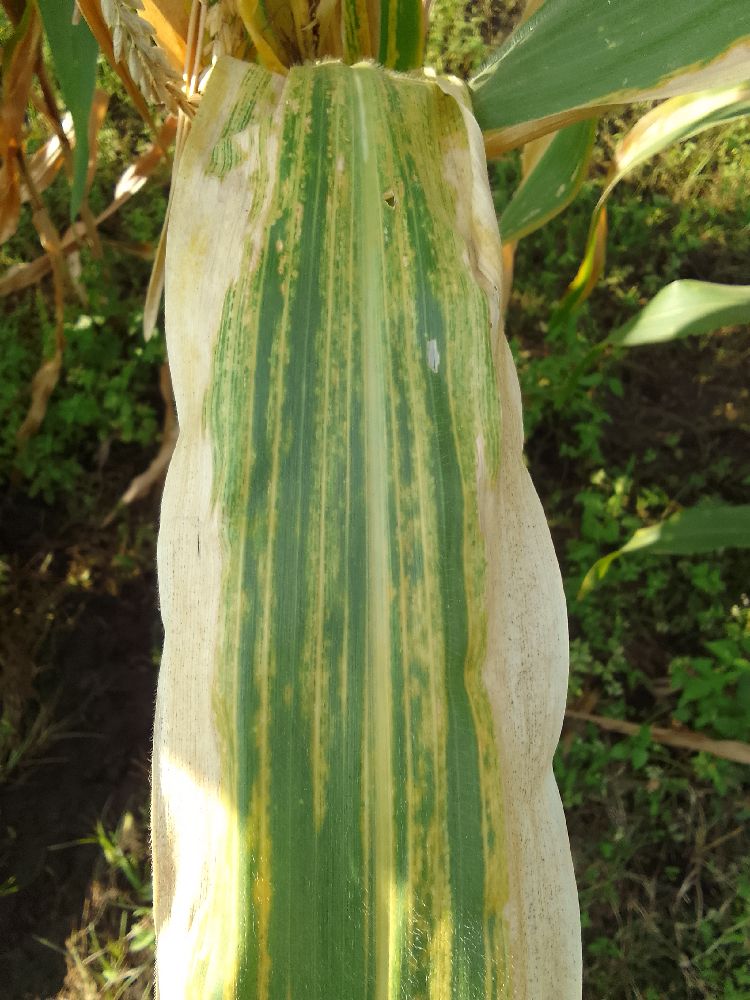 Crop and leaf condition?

maize, maize lethal necrosis
